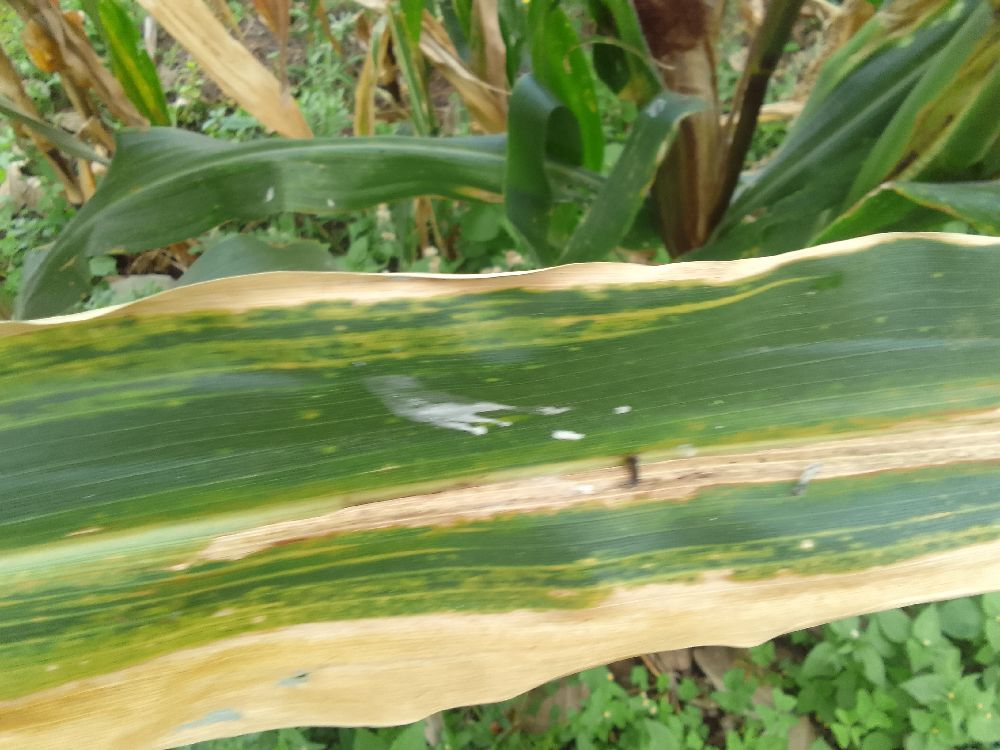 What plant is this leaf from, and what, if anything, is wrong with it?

maize, maize lethal necrosis
